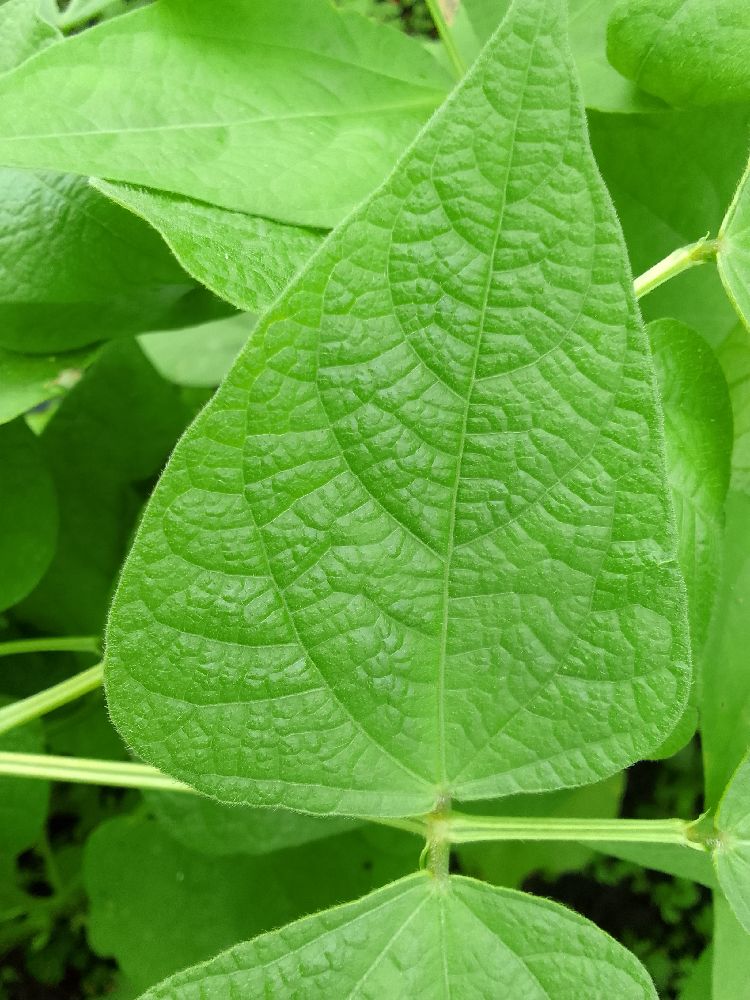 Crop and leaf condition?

maize, healthy
